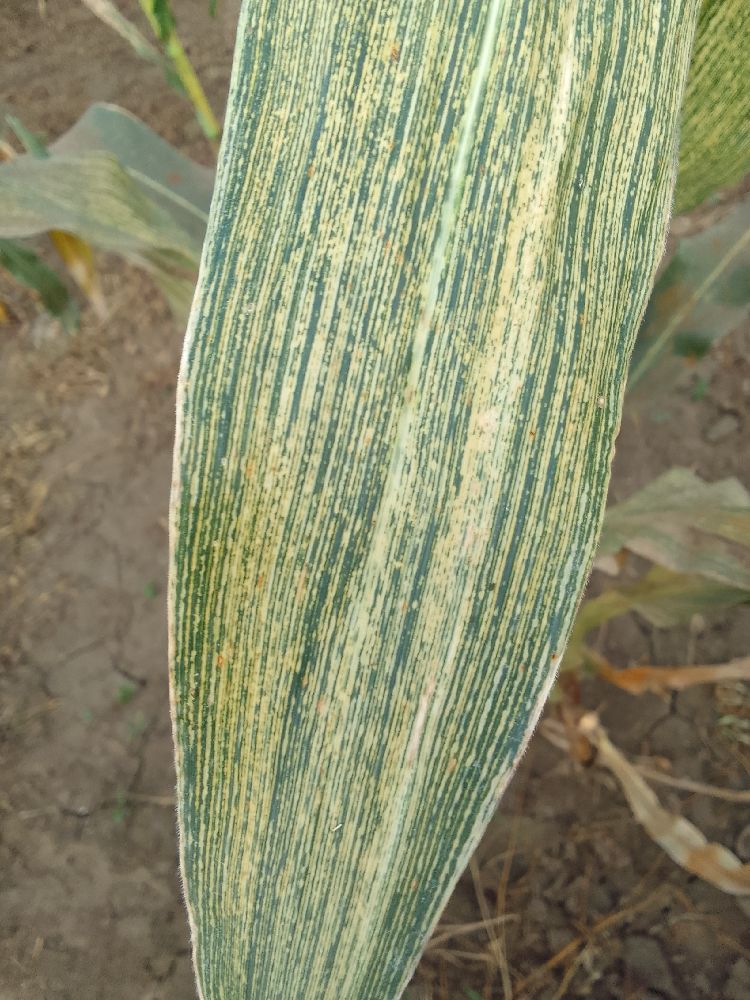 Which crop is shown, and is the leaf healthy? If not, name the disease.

maize, maize streak virus
